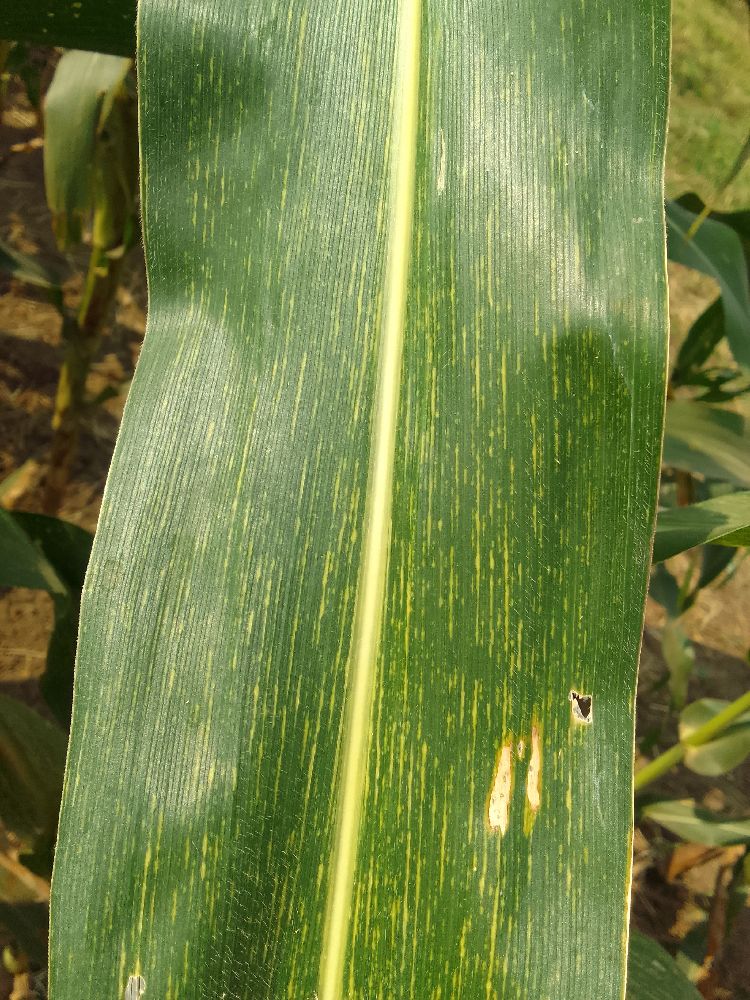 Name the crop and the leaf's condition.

maize, maize streak virus
